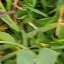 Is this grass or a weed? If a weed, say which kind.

unstructured weed
